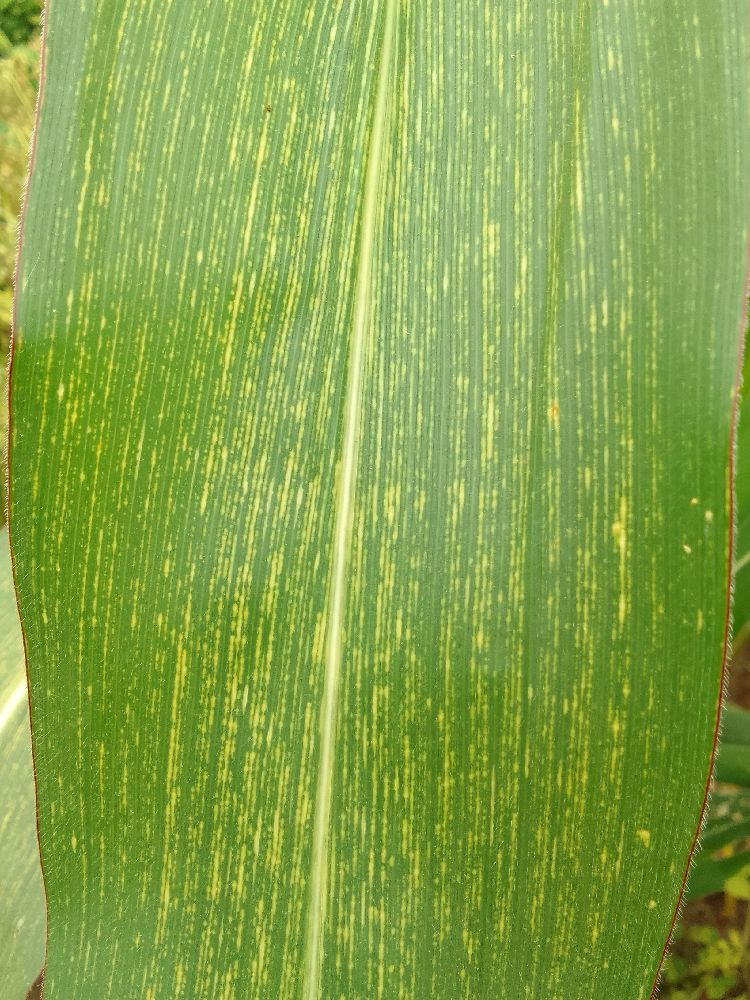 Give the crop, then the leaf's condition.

maize, maize streak virus
